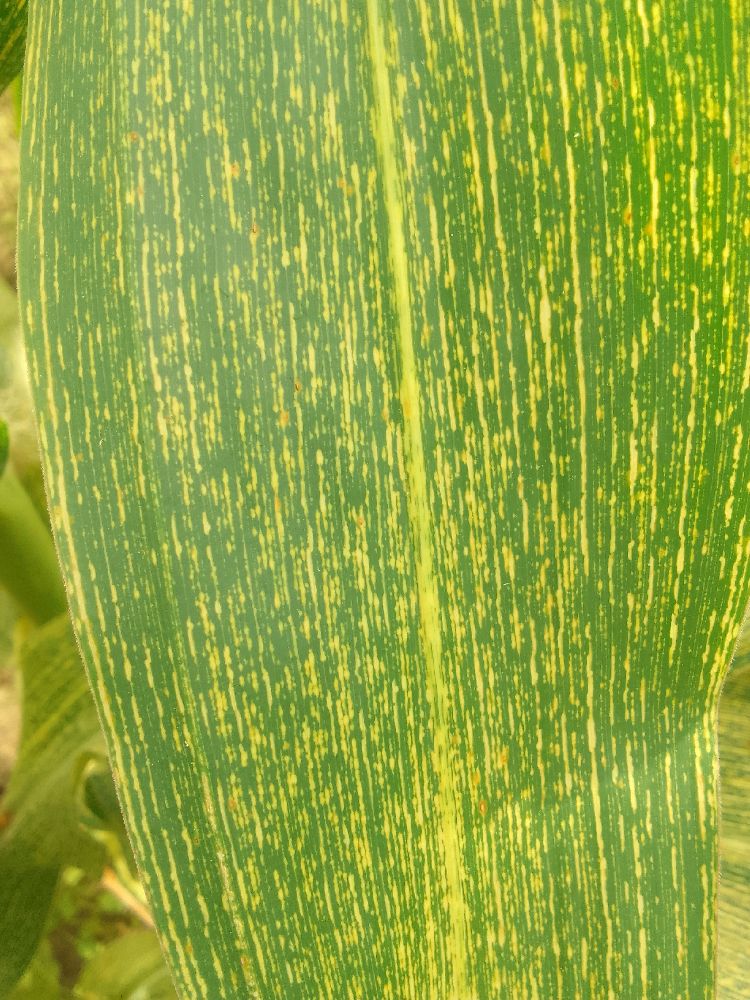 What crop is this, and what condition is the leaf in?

maize, maize streak virus
